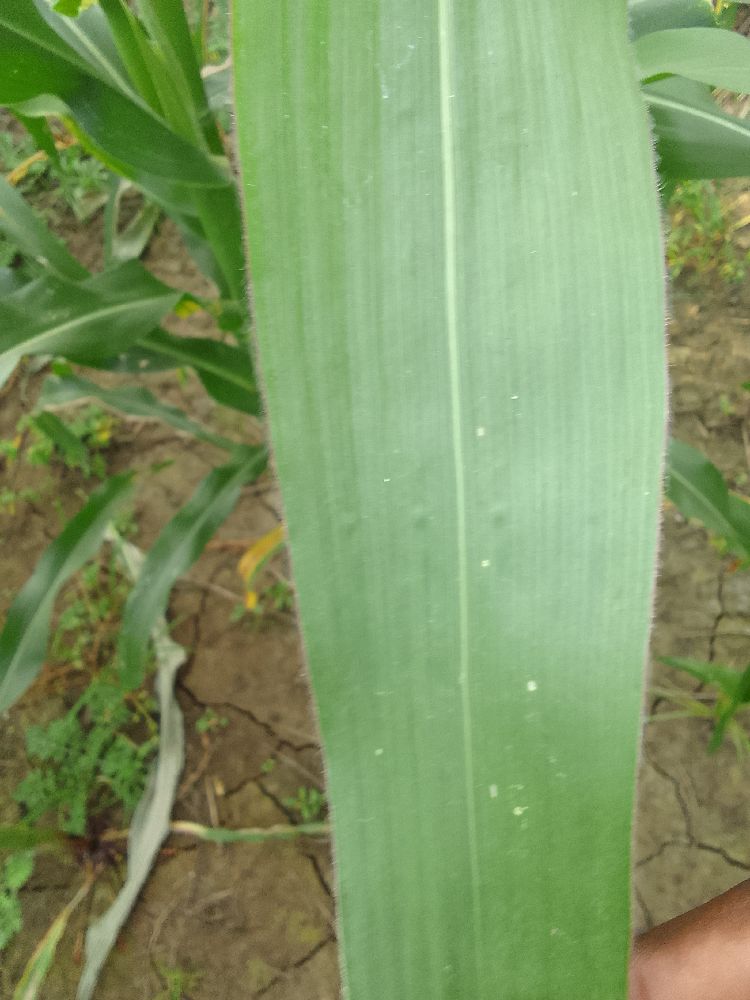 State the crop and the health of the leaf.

maize, healthy
